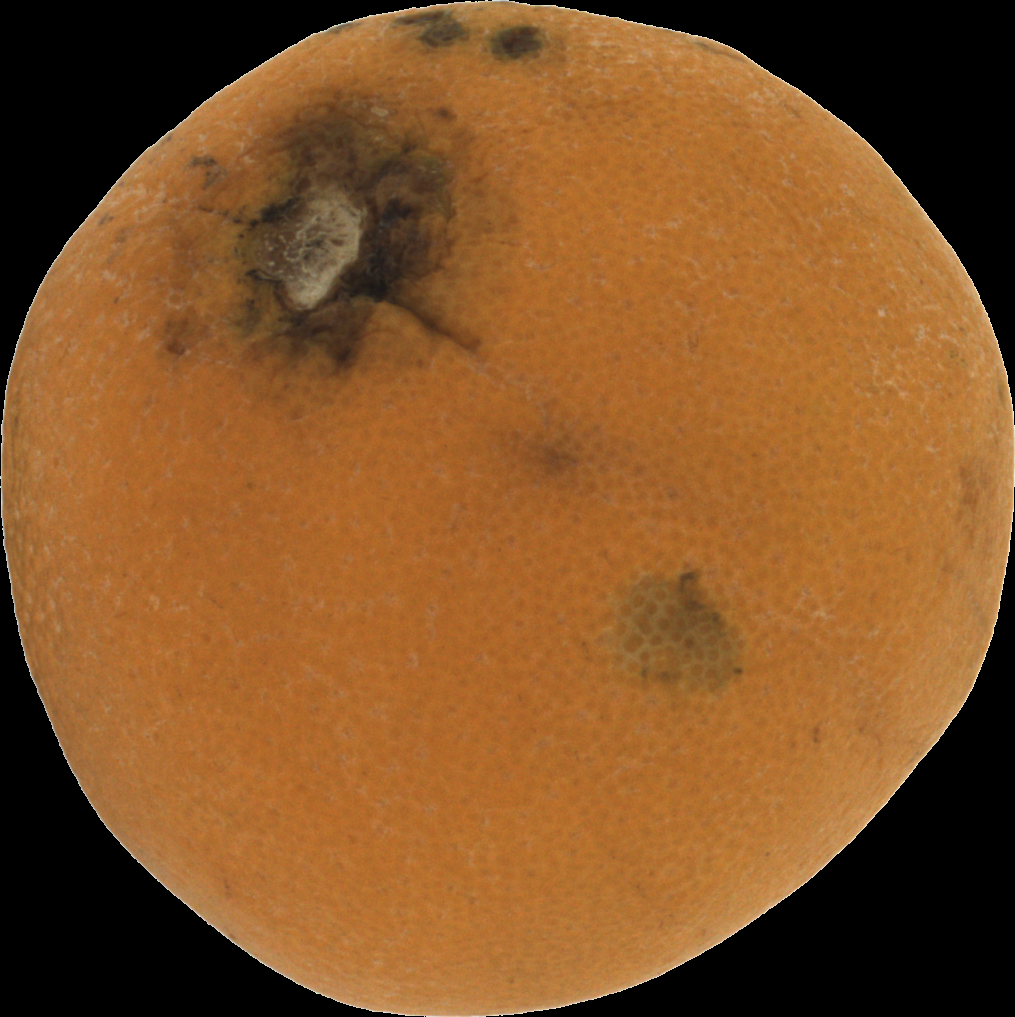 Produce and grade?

orange, bad
